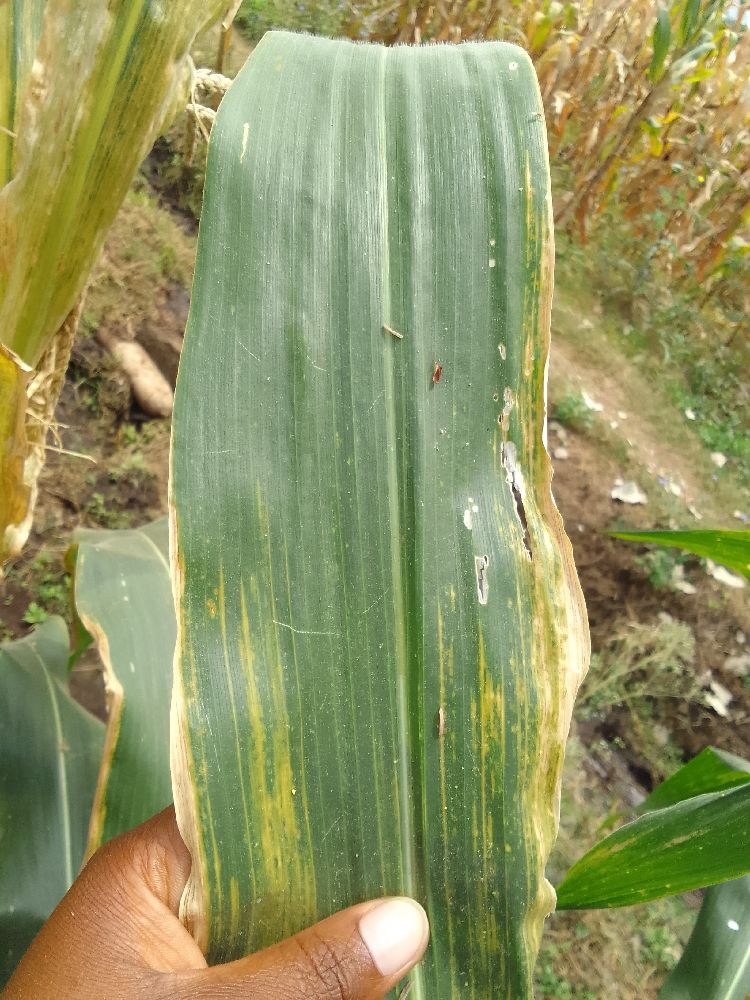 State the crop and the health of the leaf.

maize, maize lethal necrosis
